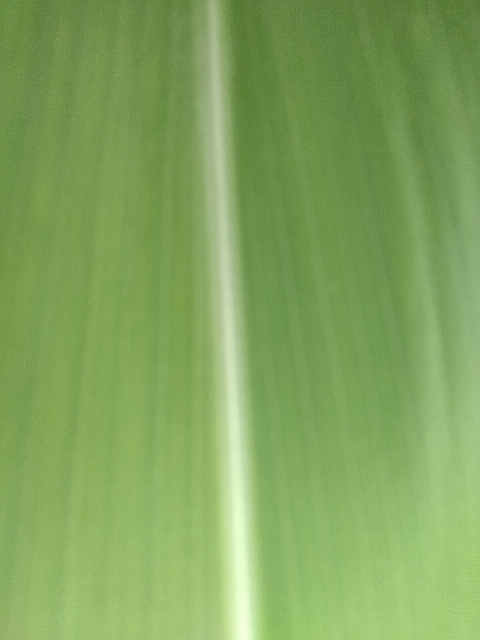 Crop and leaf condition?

maize, healthy
